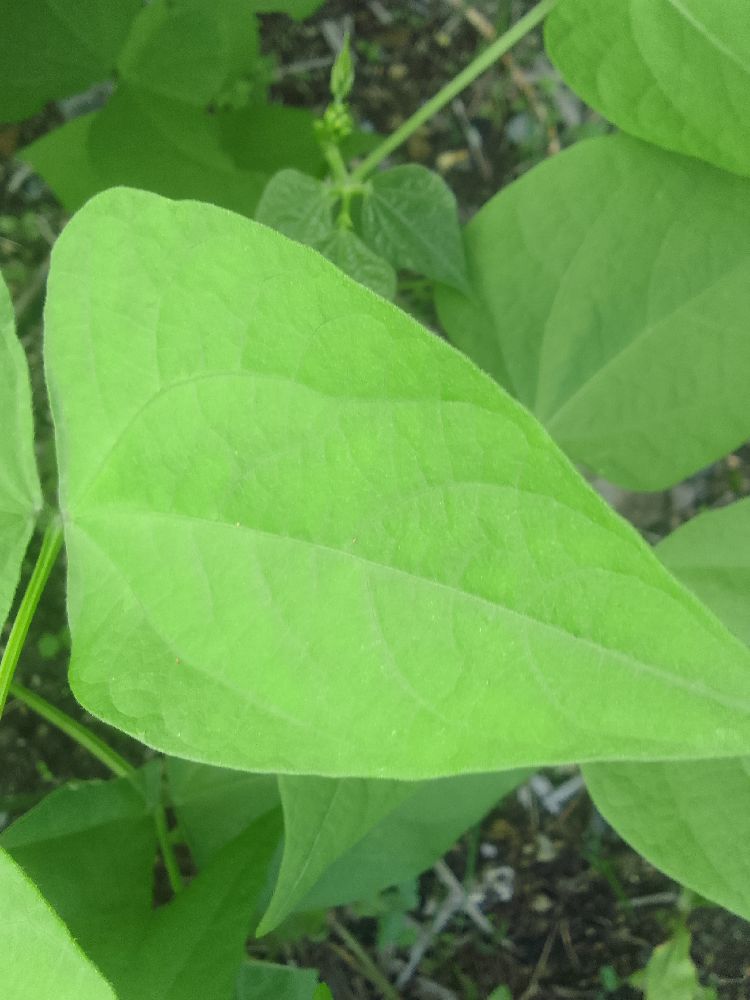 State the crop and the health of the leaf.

common bean, healthy
